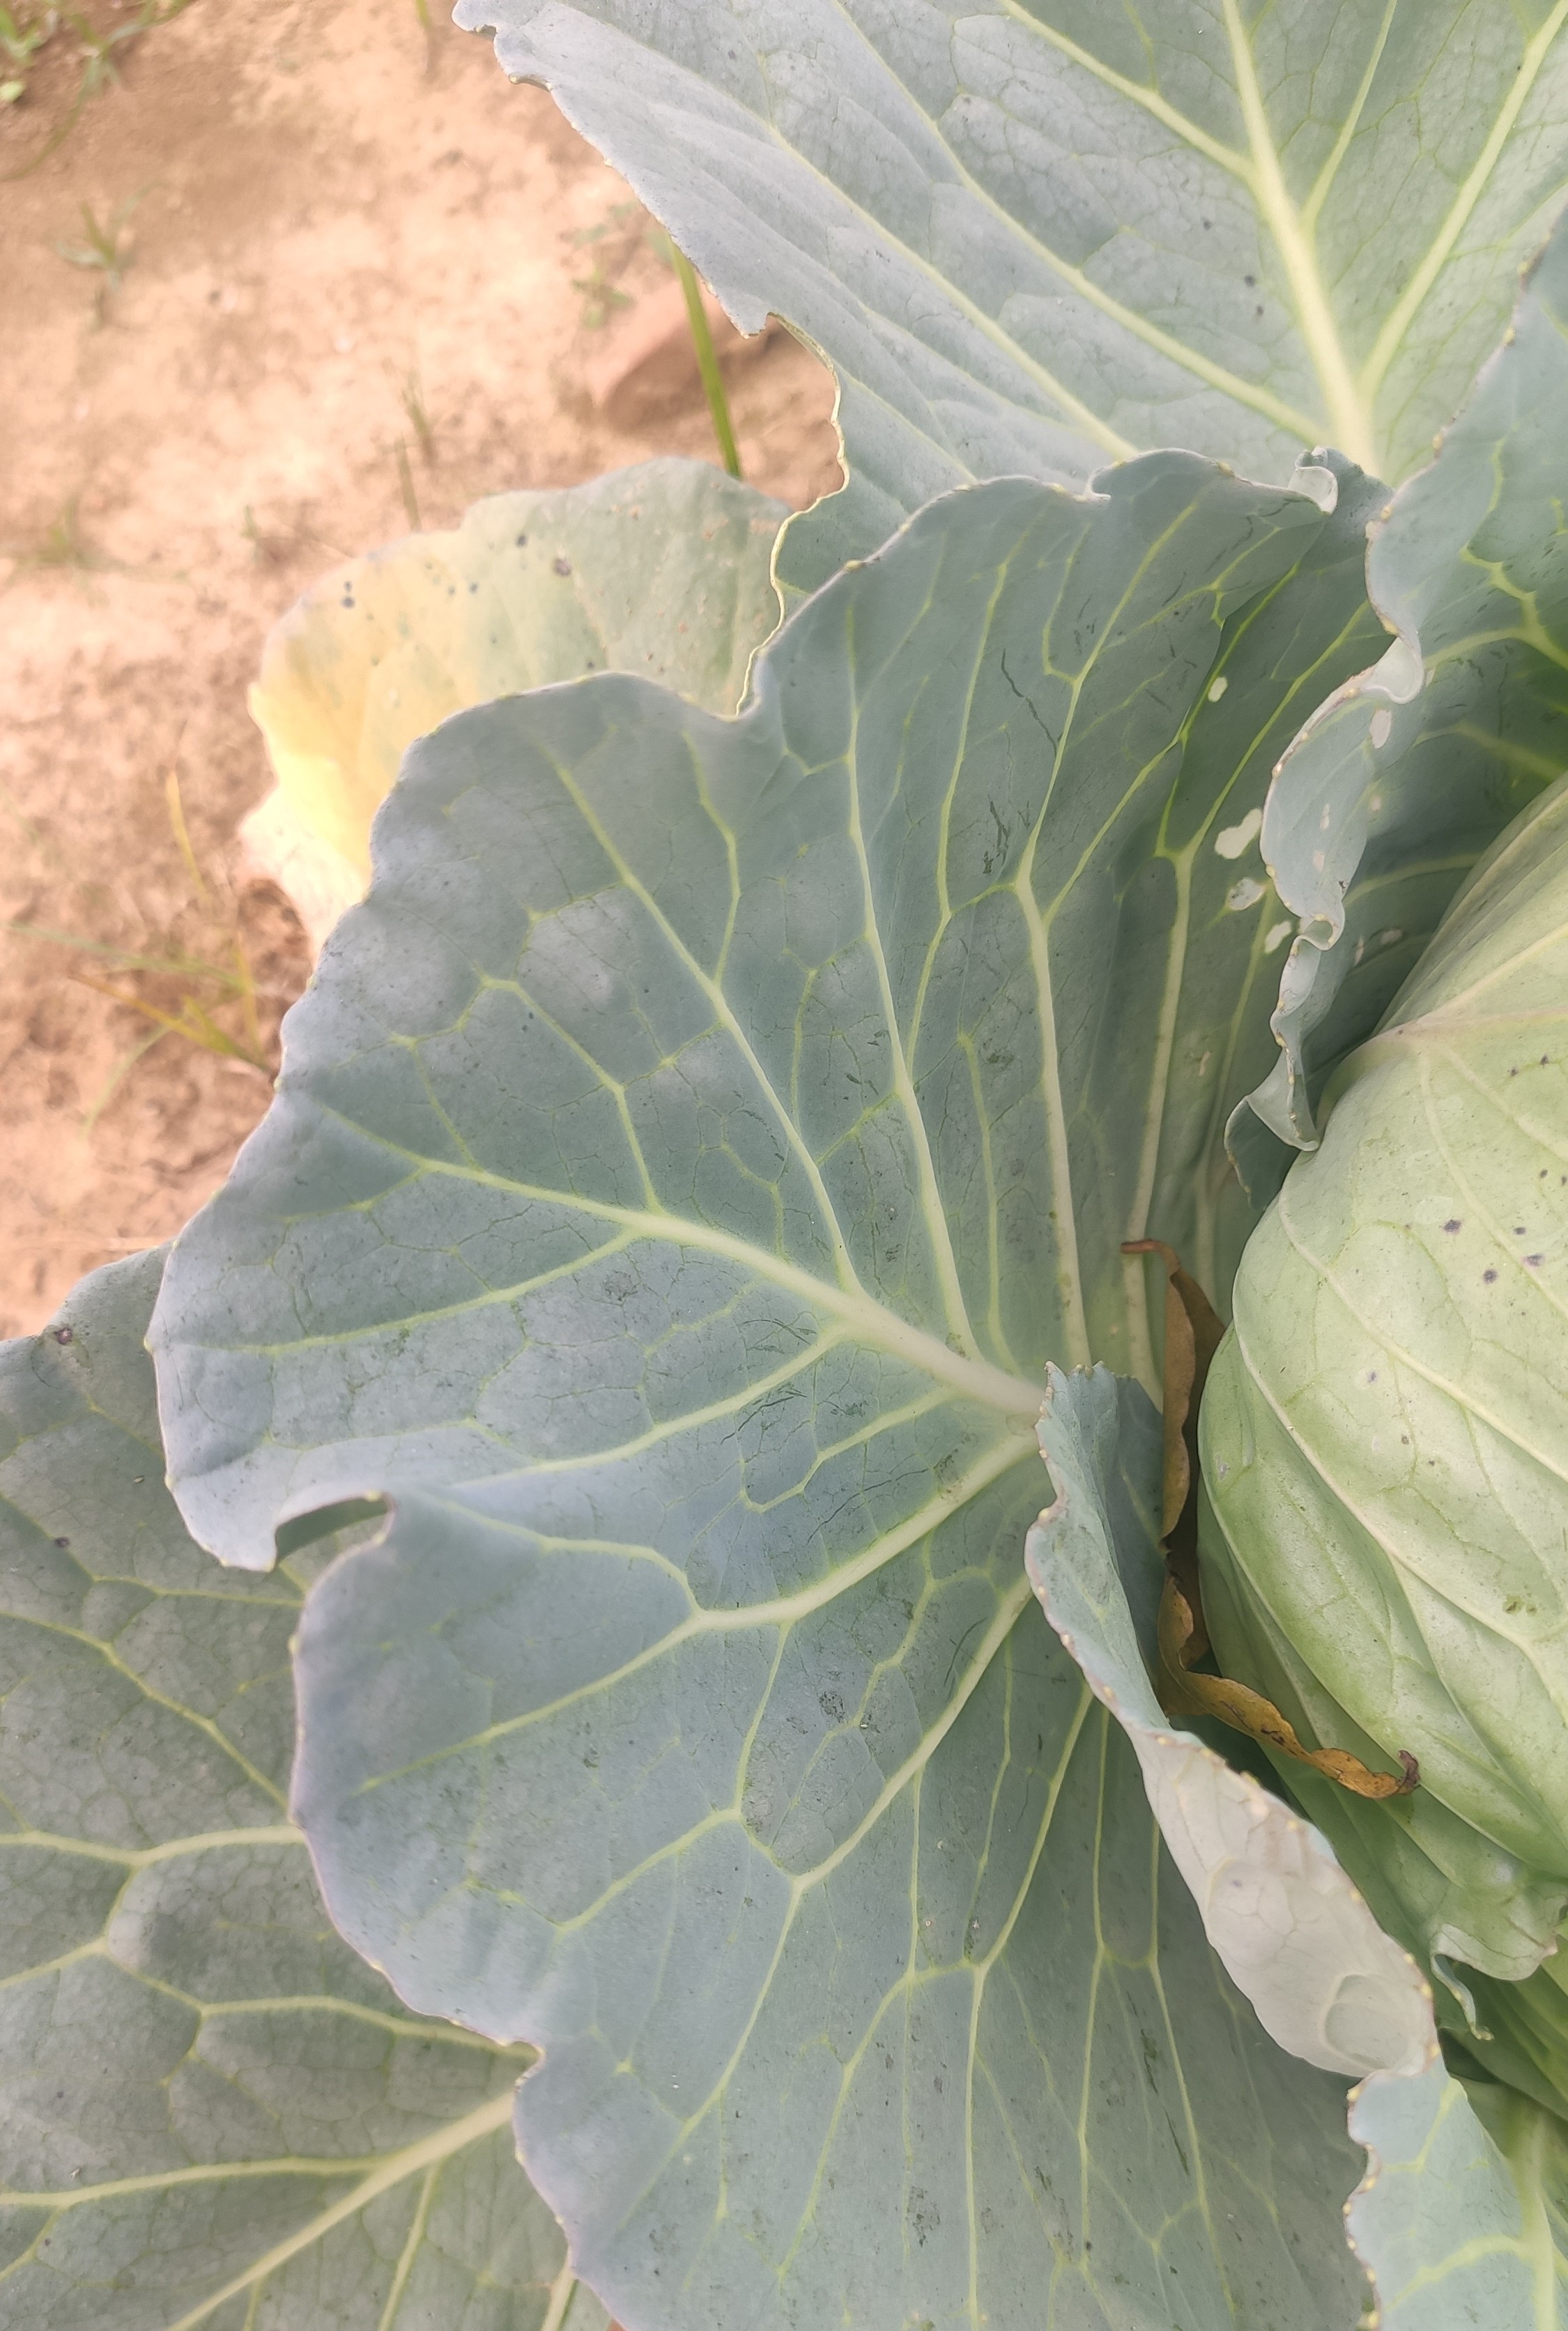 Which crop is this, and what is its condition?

cabbage, healthy
